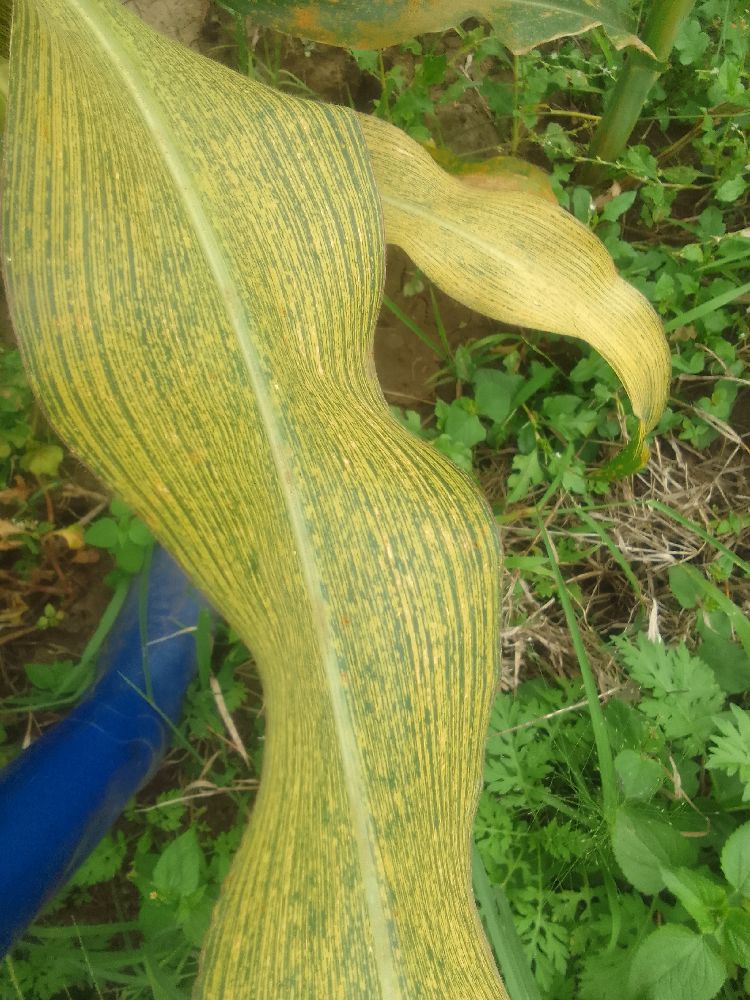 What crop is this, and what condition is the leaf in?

maize, maize streak virus
